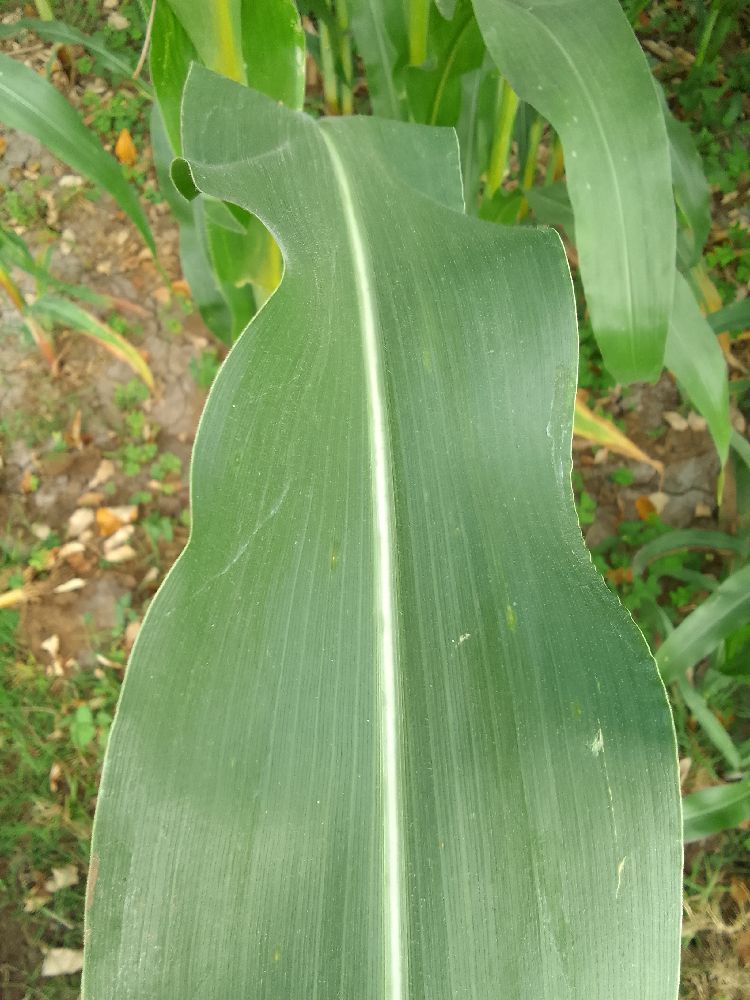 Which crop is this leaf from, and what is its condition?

maize, healthy
